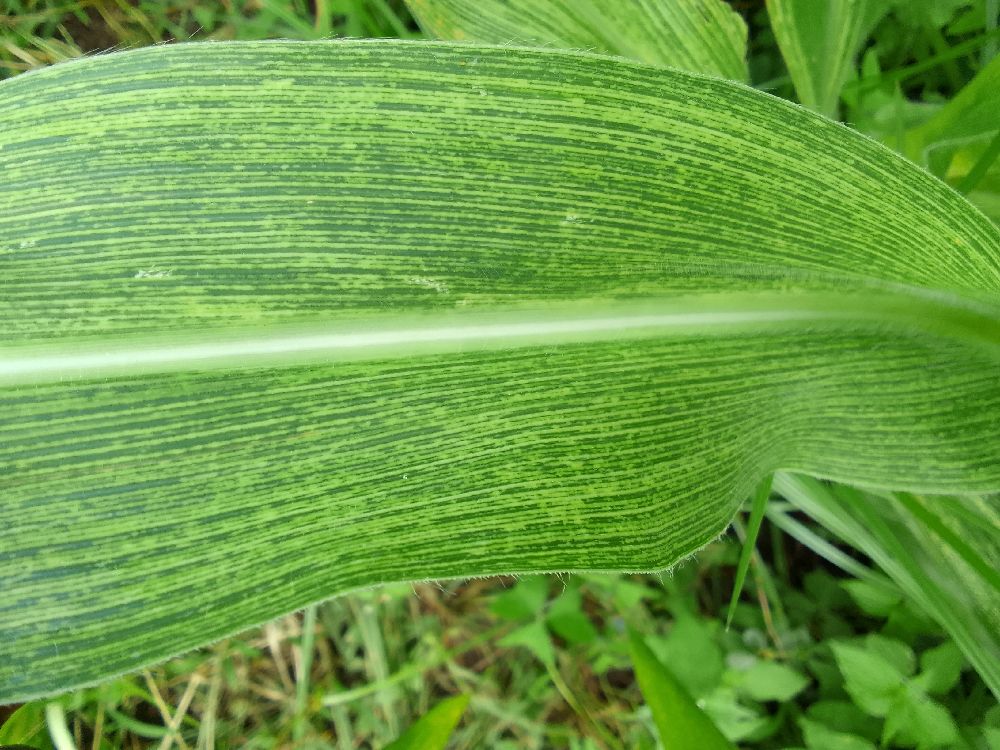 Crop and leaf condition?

maize, maize streak virus
